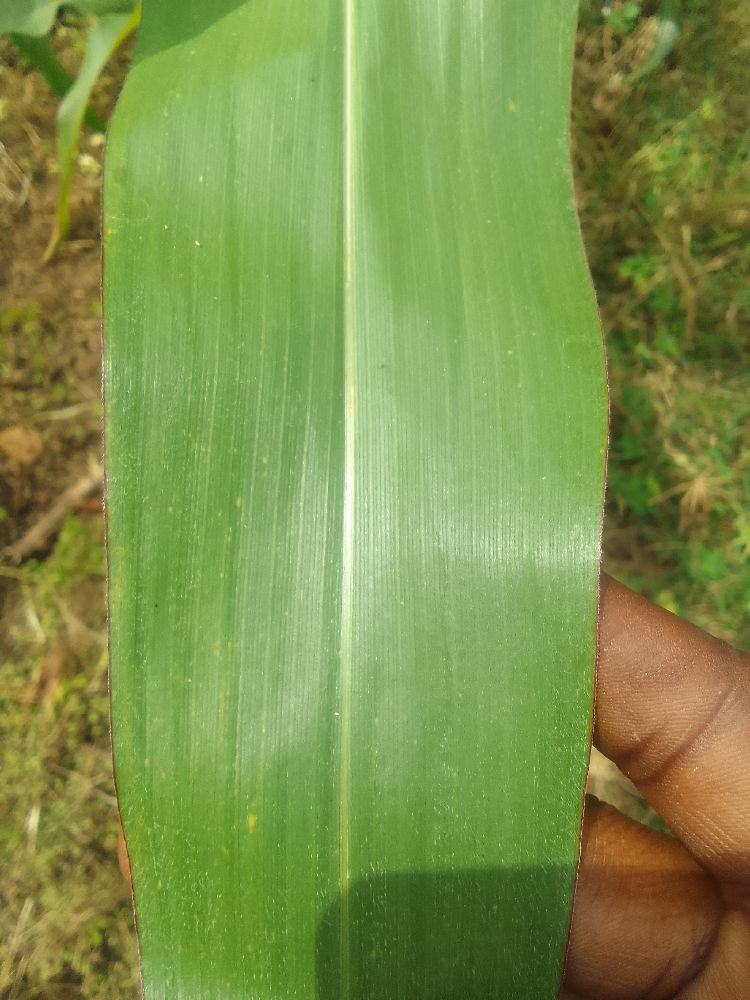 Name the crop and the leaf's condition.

maize, healthy
